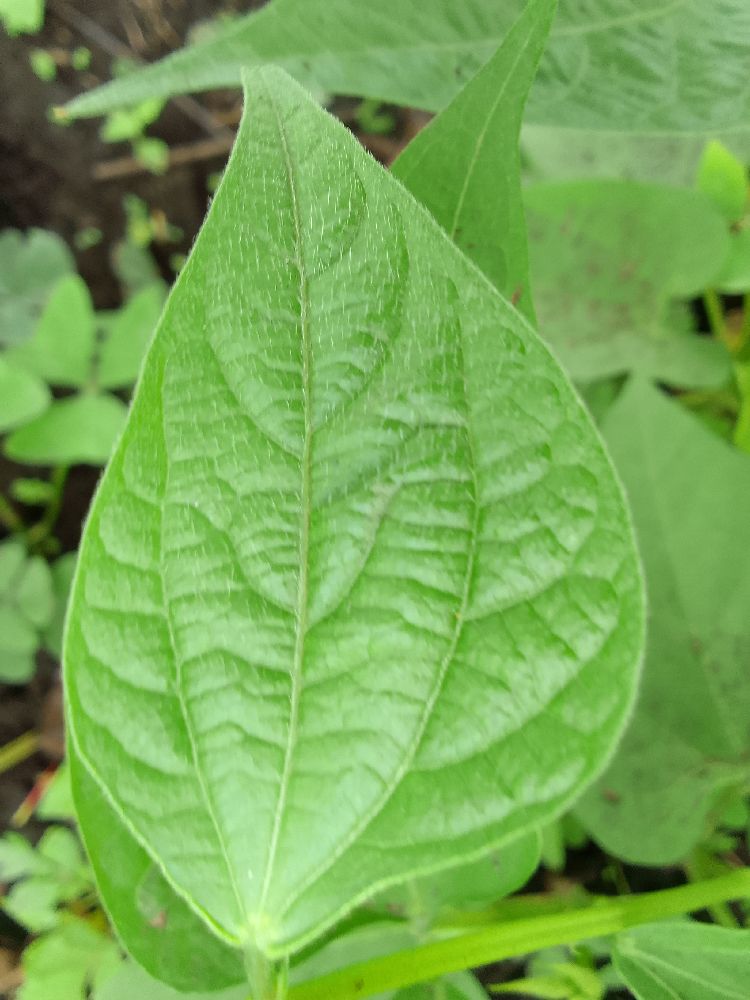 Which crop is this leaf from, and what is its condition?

common bean, healthy
